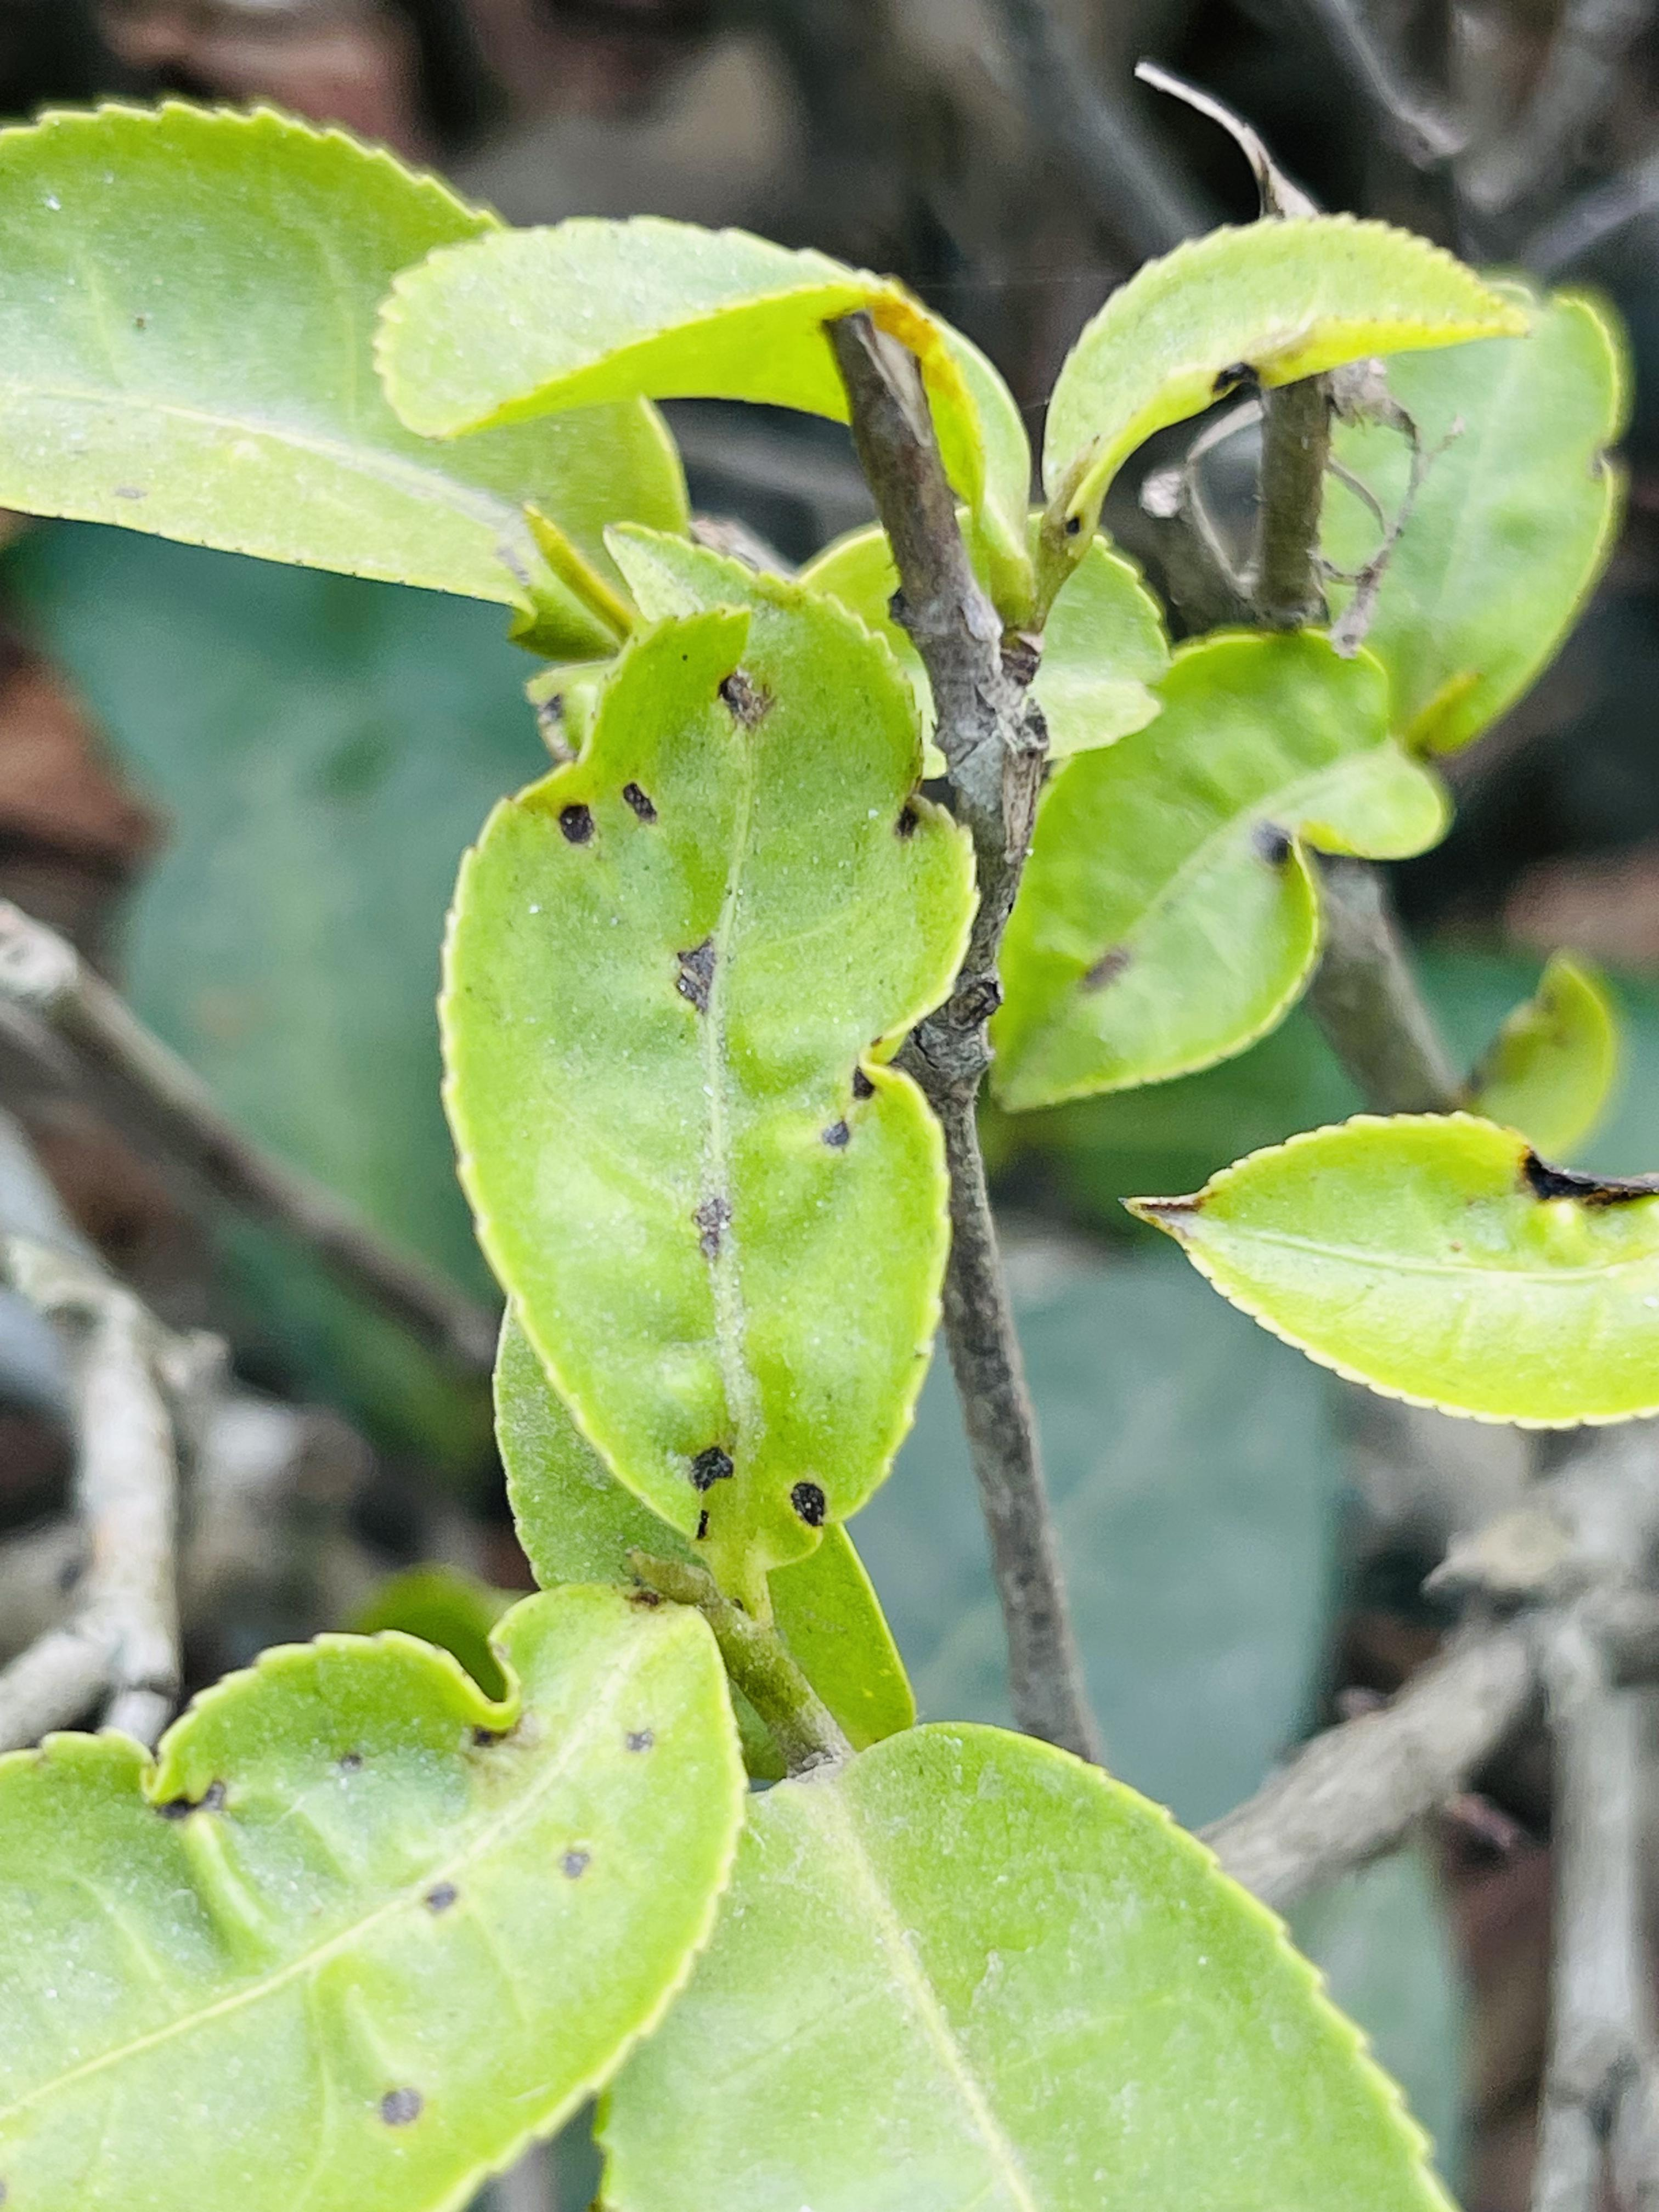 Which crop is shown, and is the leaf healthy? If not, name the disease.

tea, helopeltis
